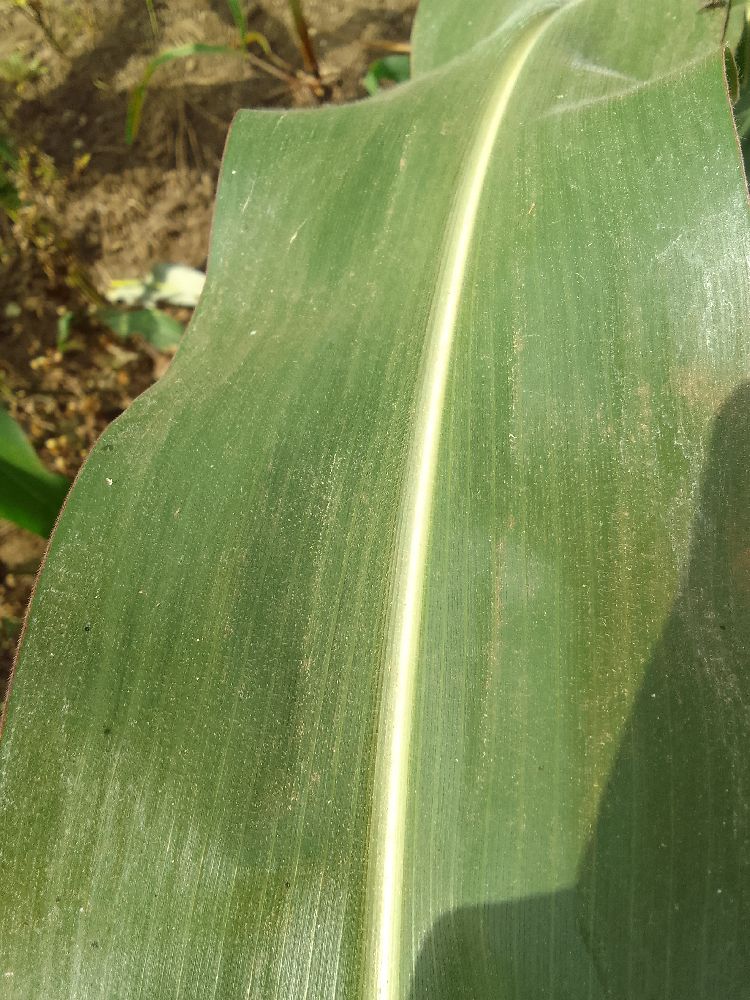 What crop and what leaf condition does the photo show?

maize, healthy
